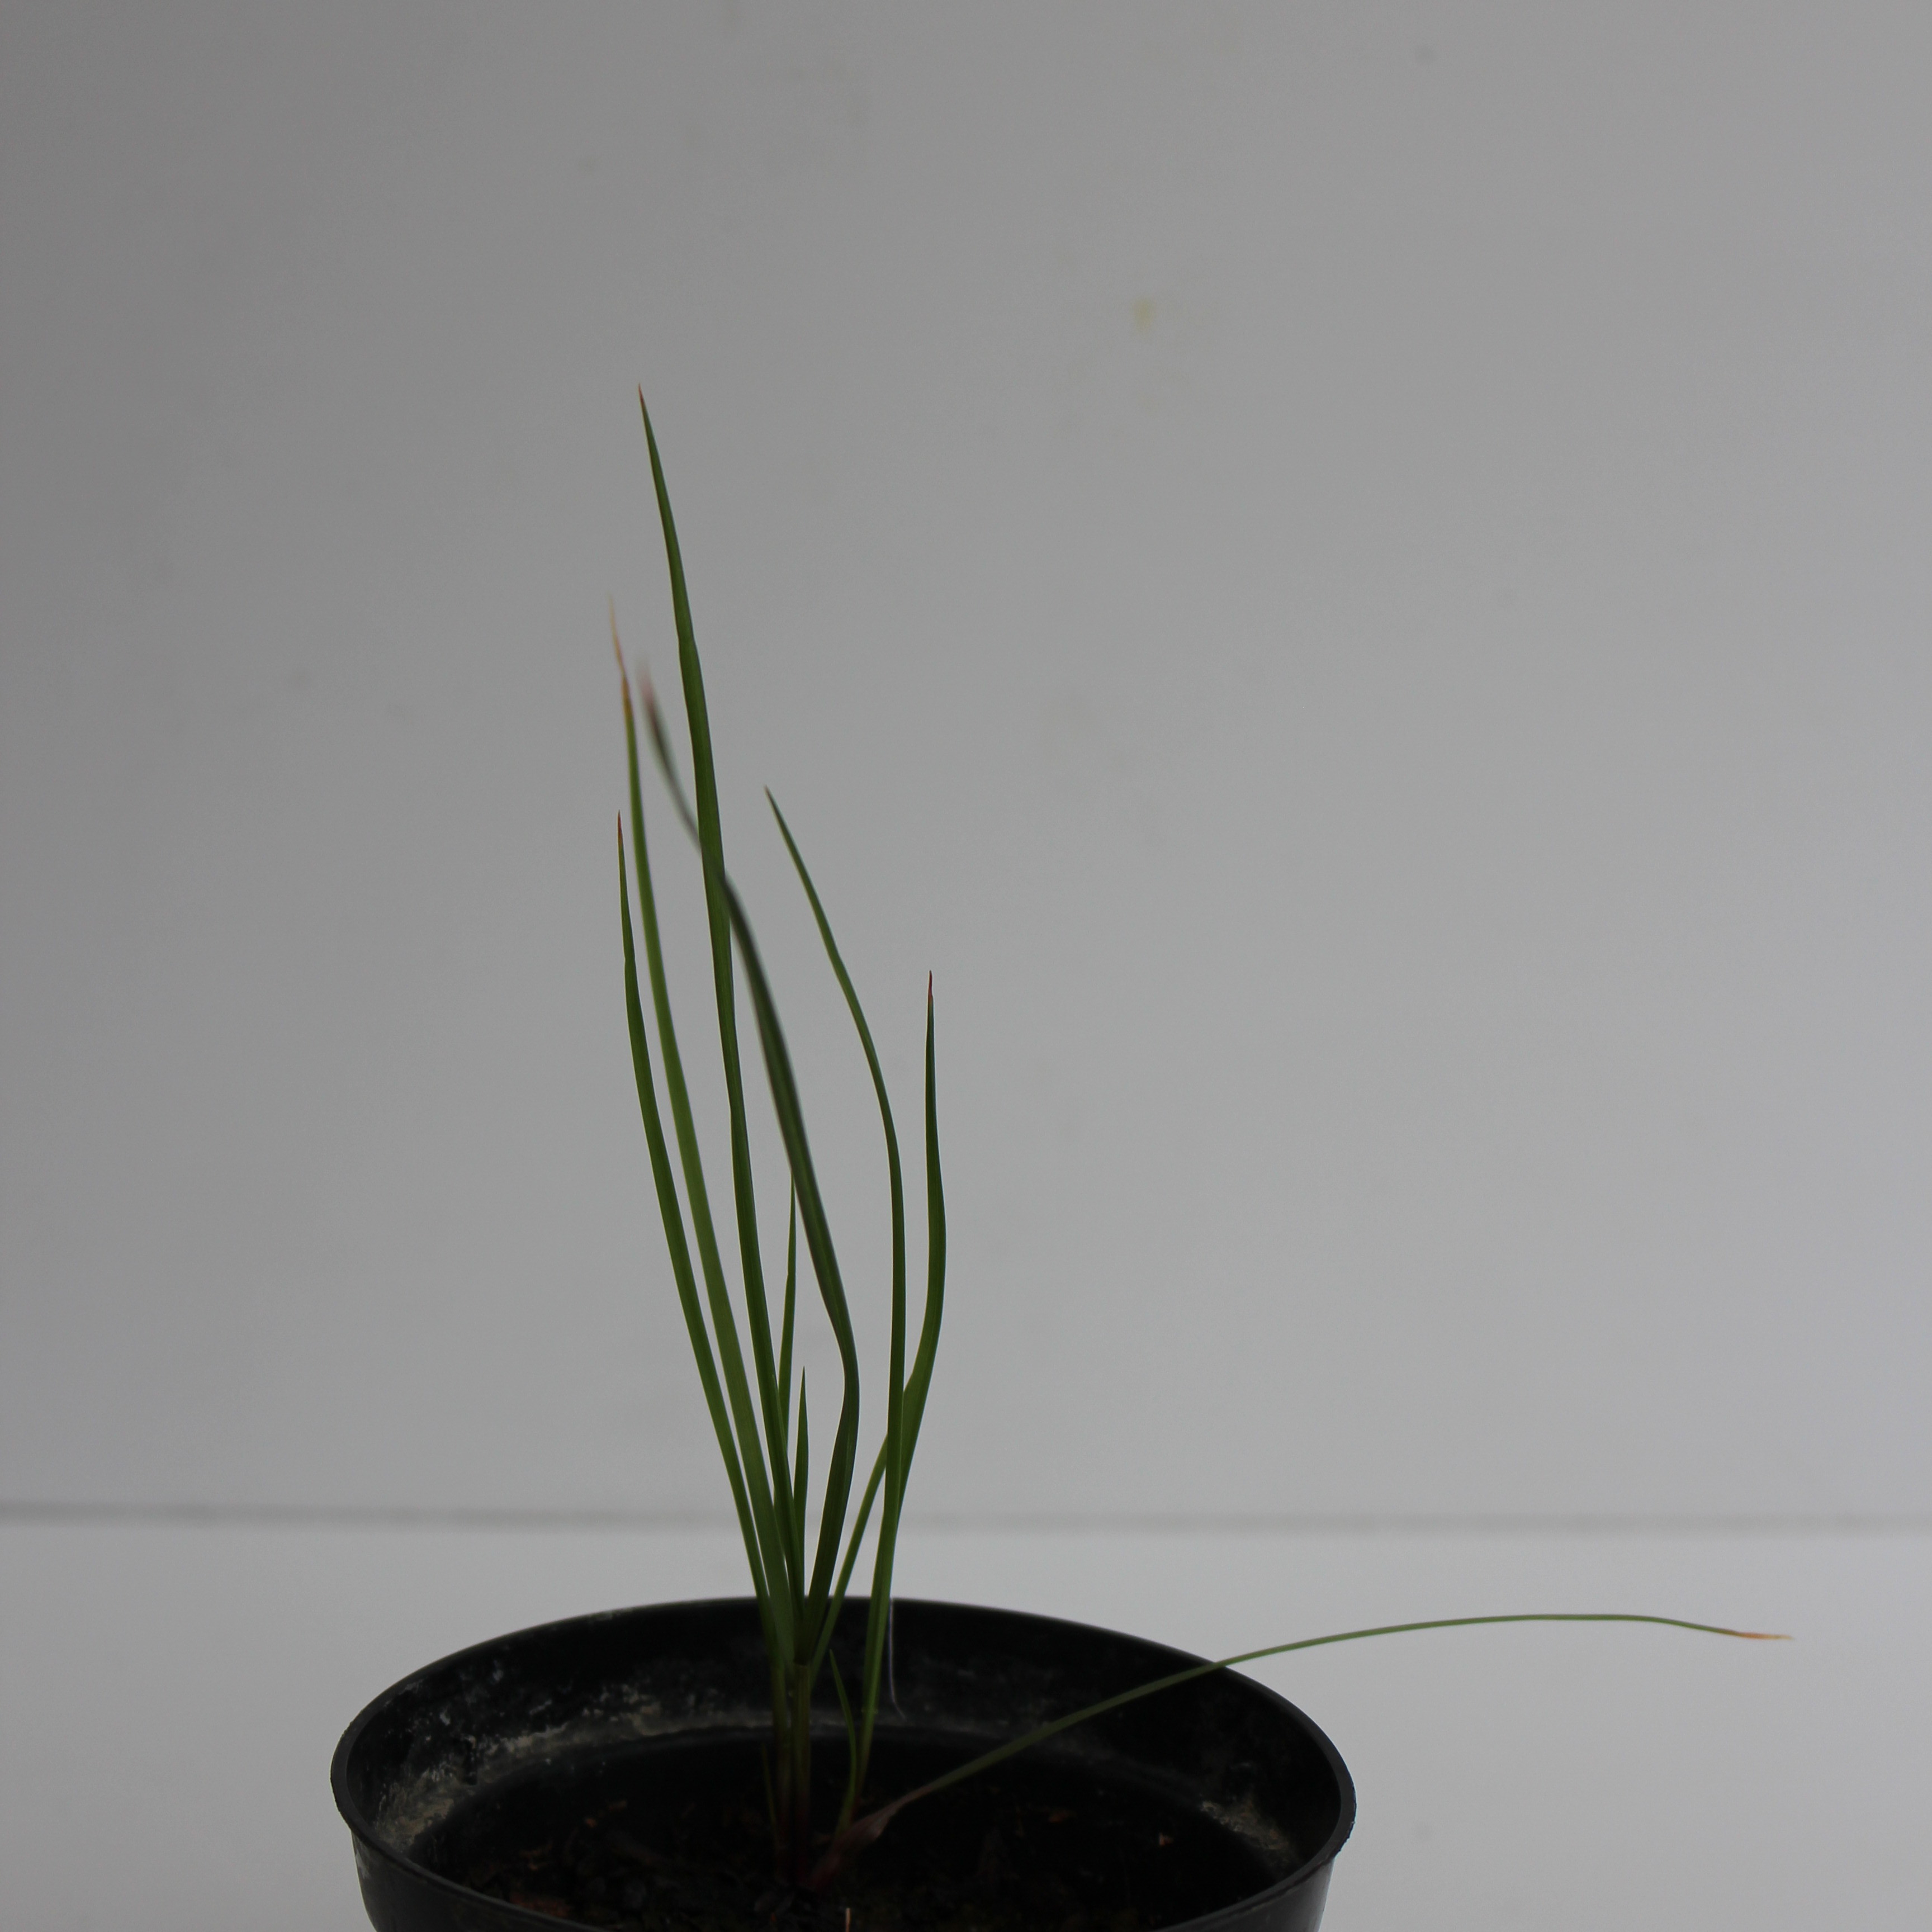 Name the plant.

Lolium multiflorum
